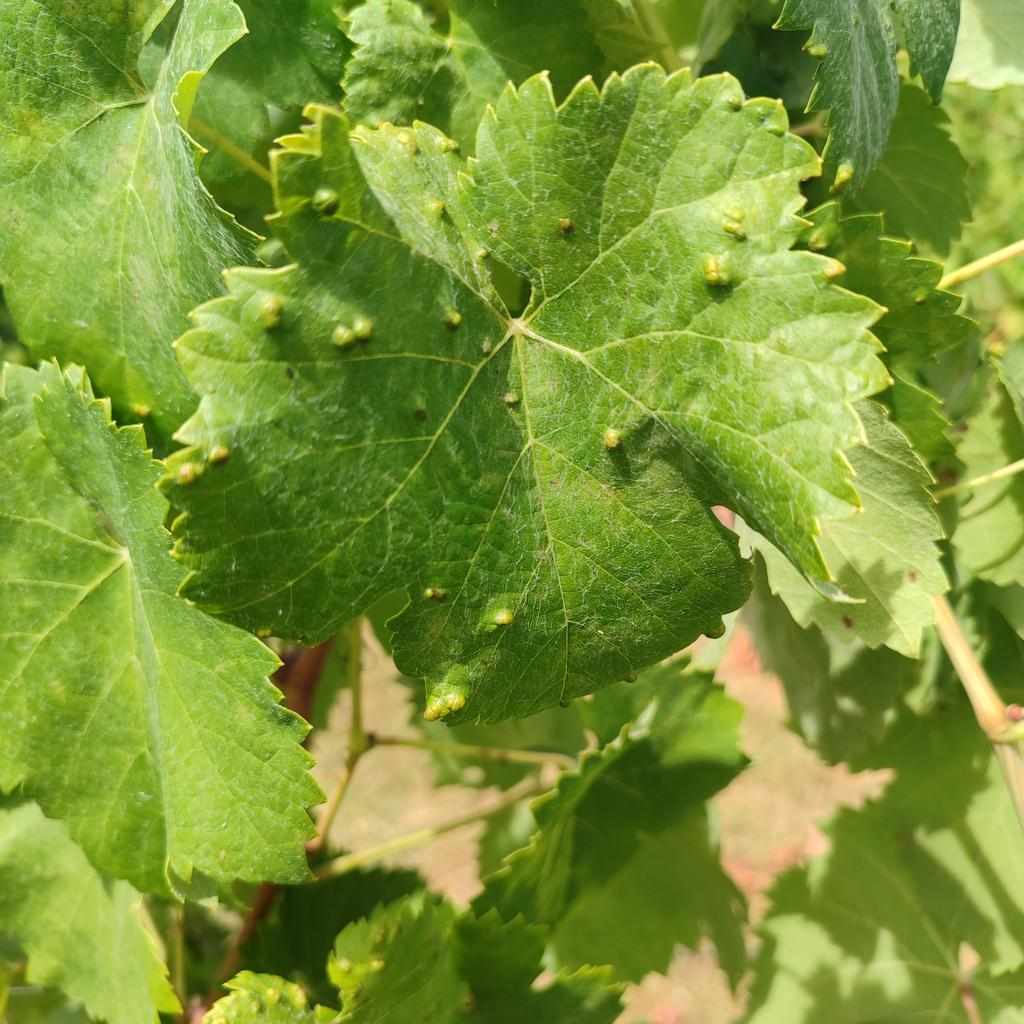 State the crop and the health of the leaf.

grapevine, erineum mite
